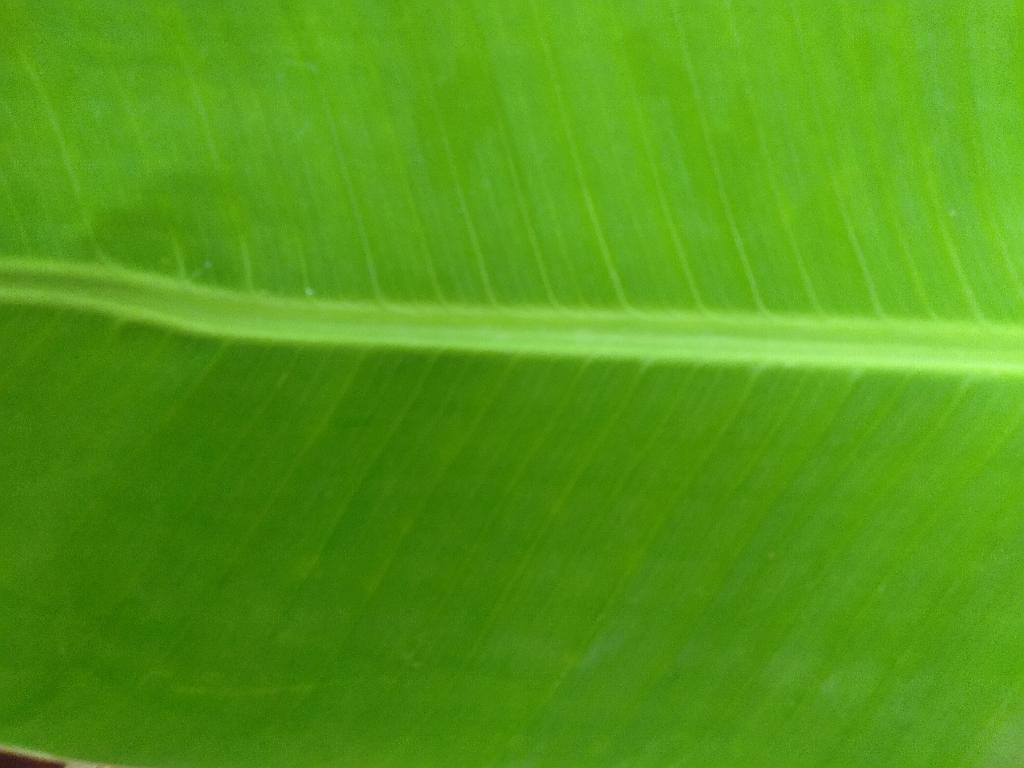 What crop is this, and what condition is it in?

banana, healthy
